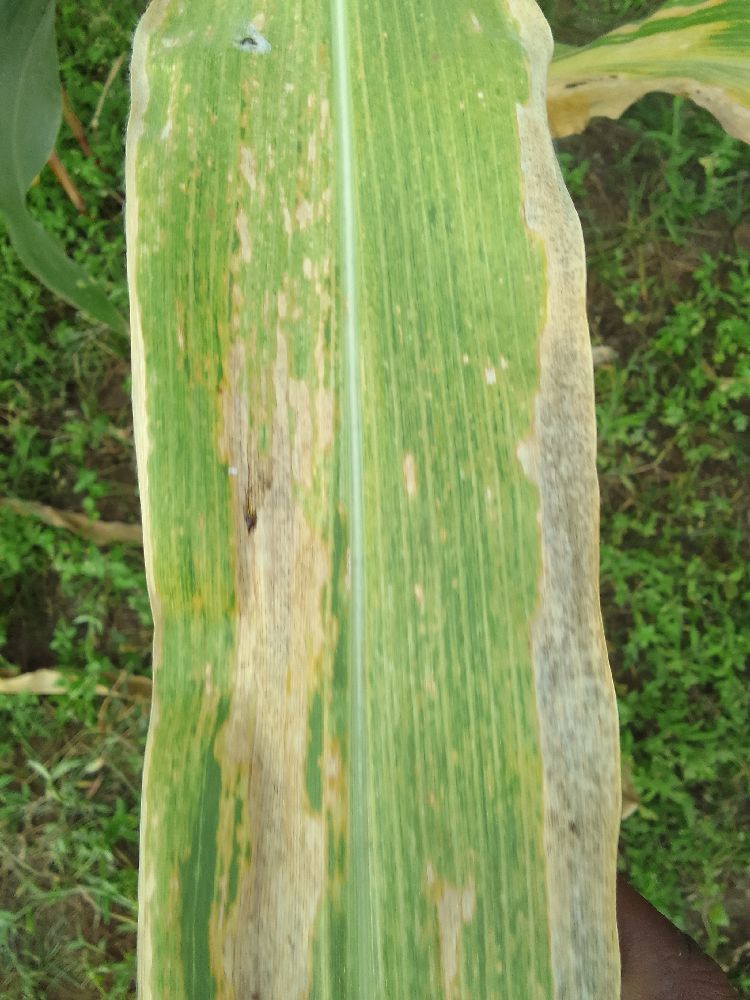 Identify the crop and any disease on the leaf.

maize, maize lethal necrosis
